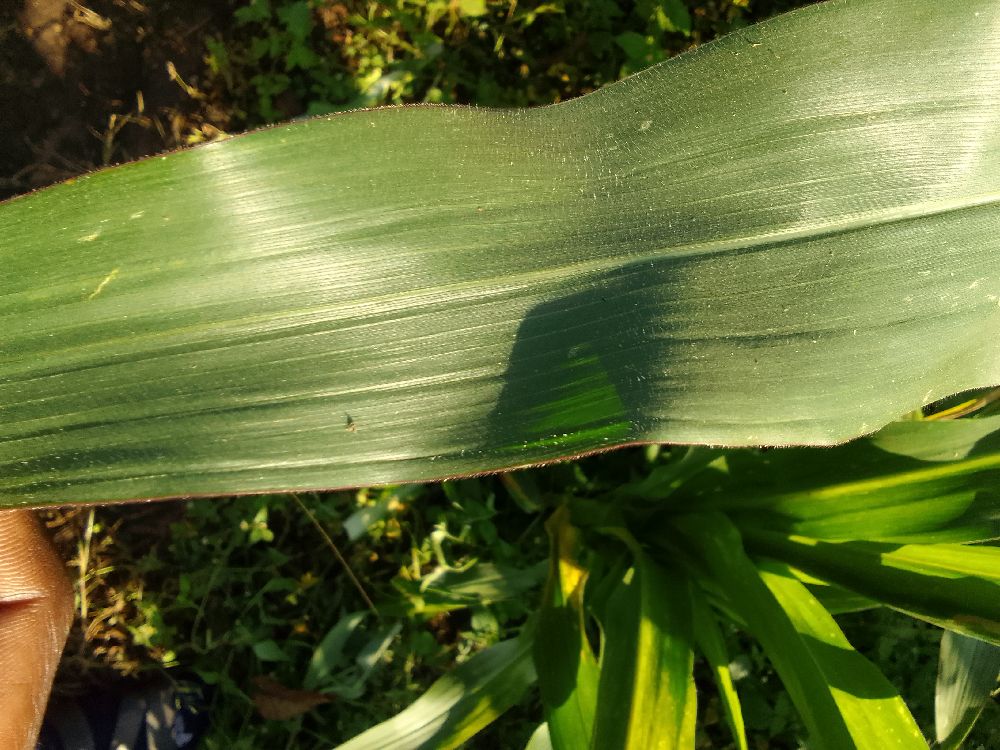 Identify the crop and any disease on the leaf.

maize, healthy
